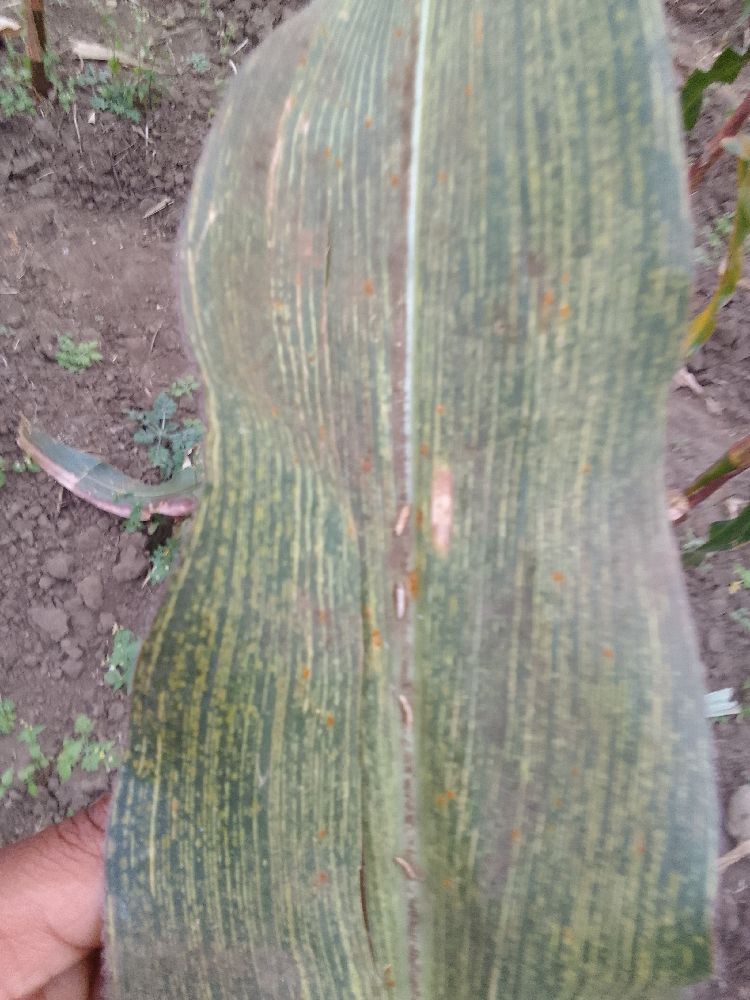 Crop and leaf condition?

maize, maize streak virus
